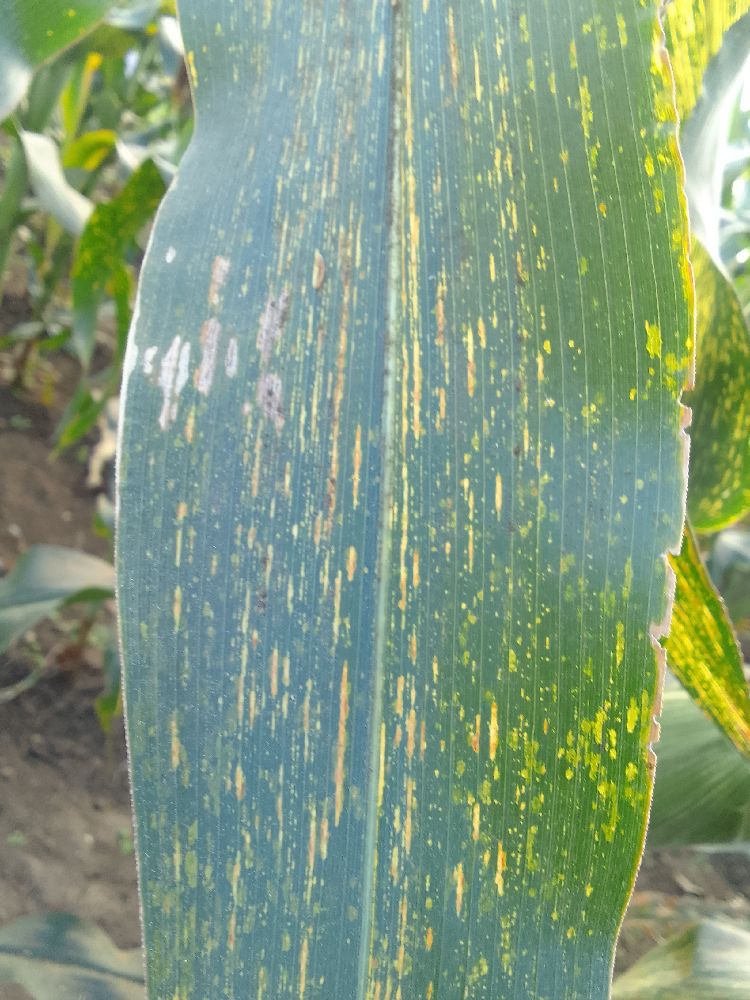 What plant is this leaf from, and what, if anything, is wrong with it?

maize, maize streak virus
